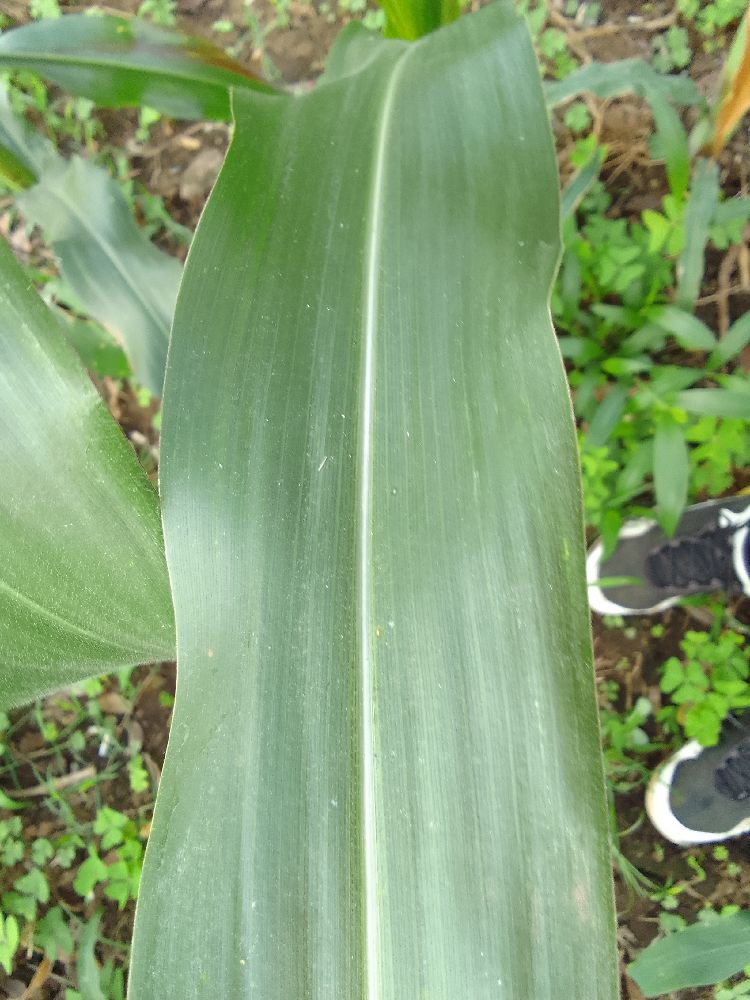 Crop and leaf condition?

maize, healthy
